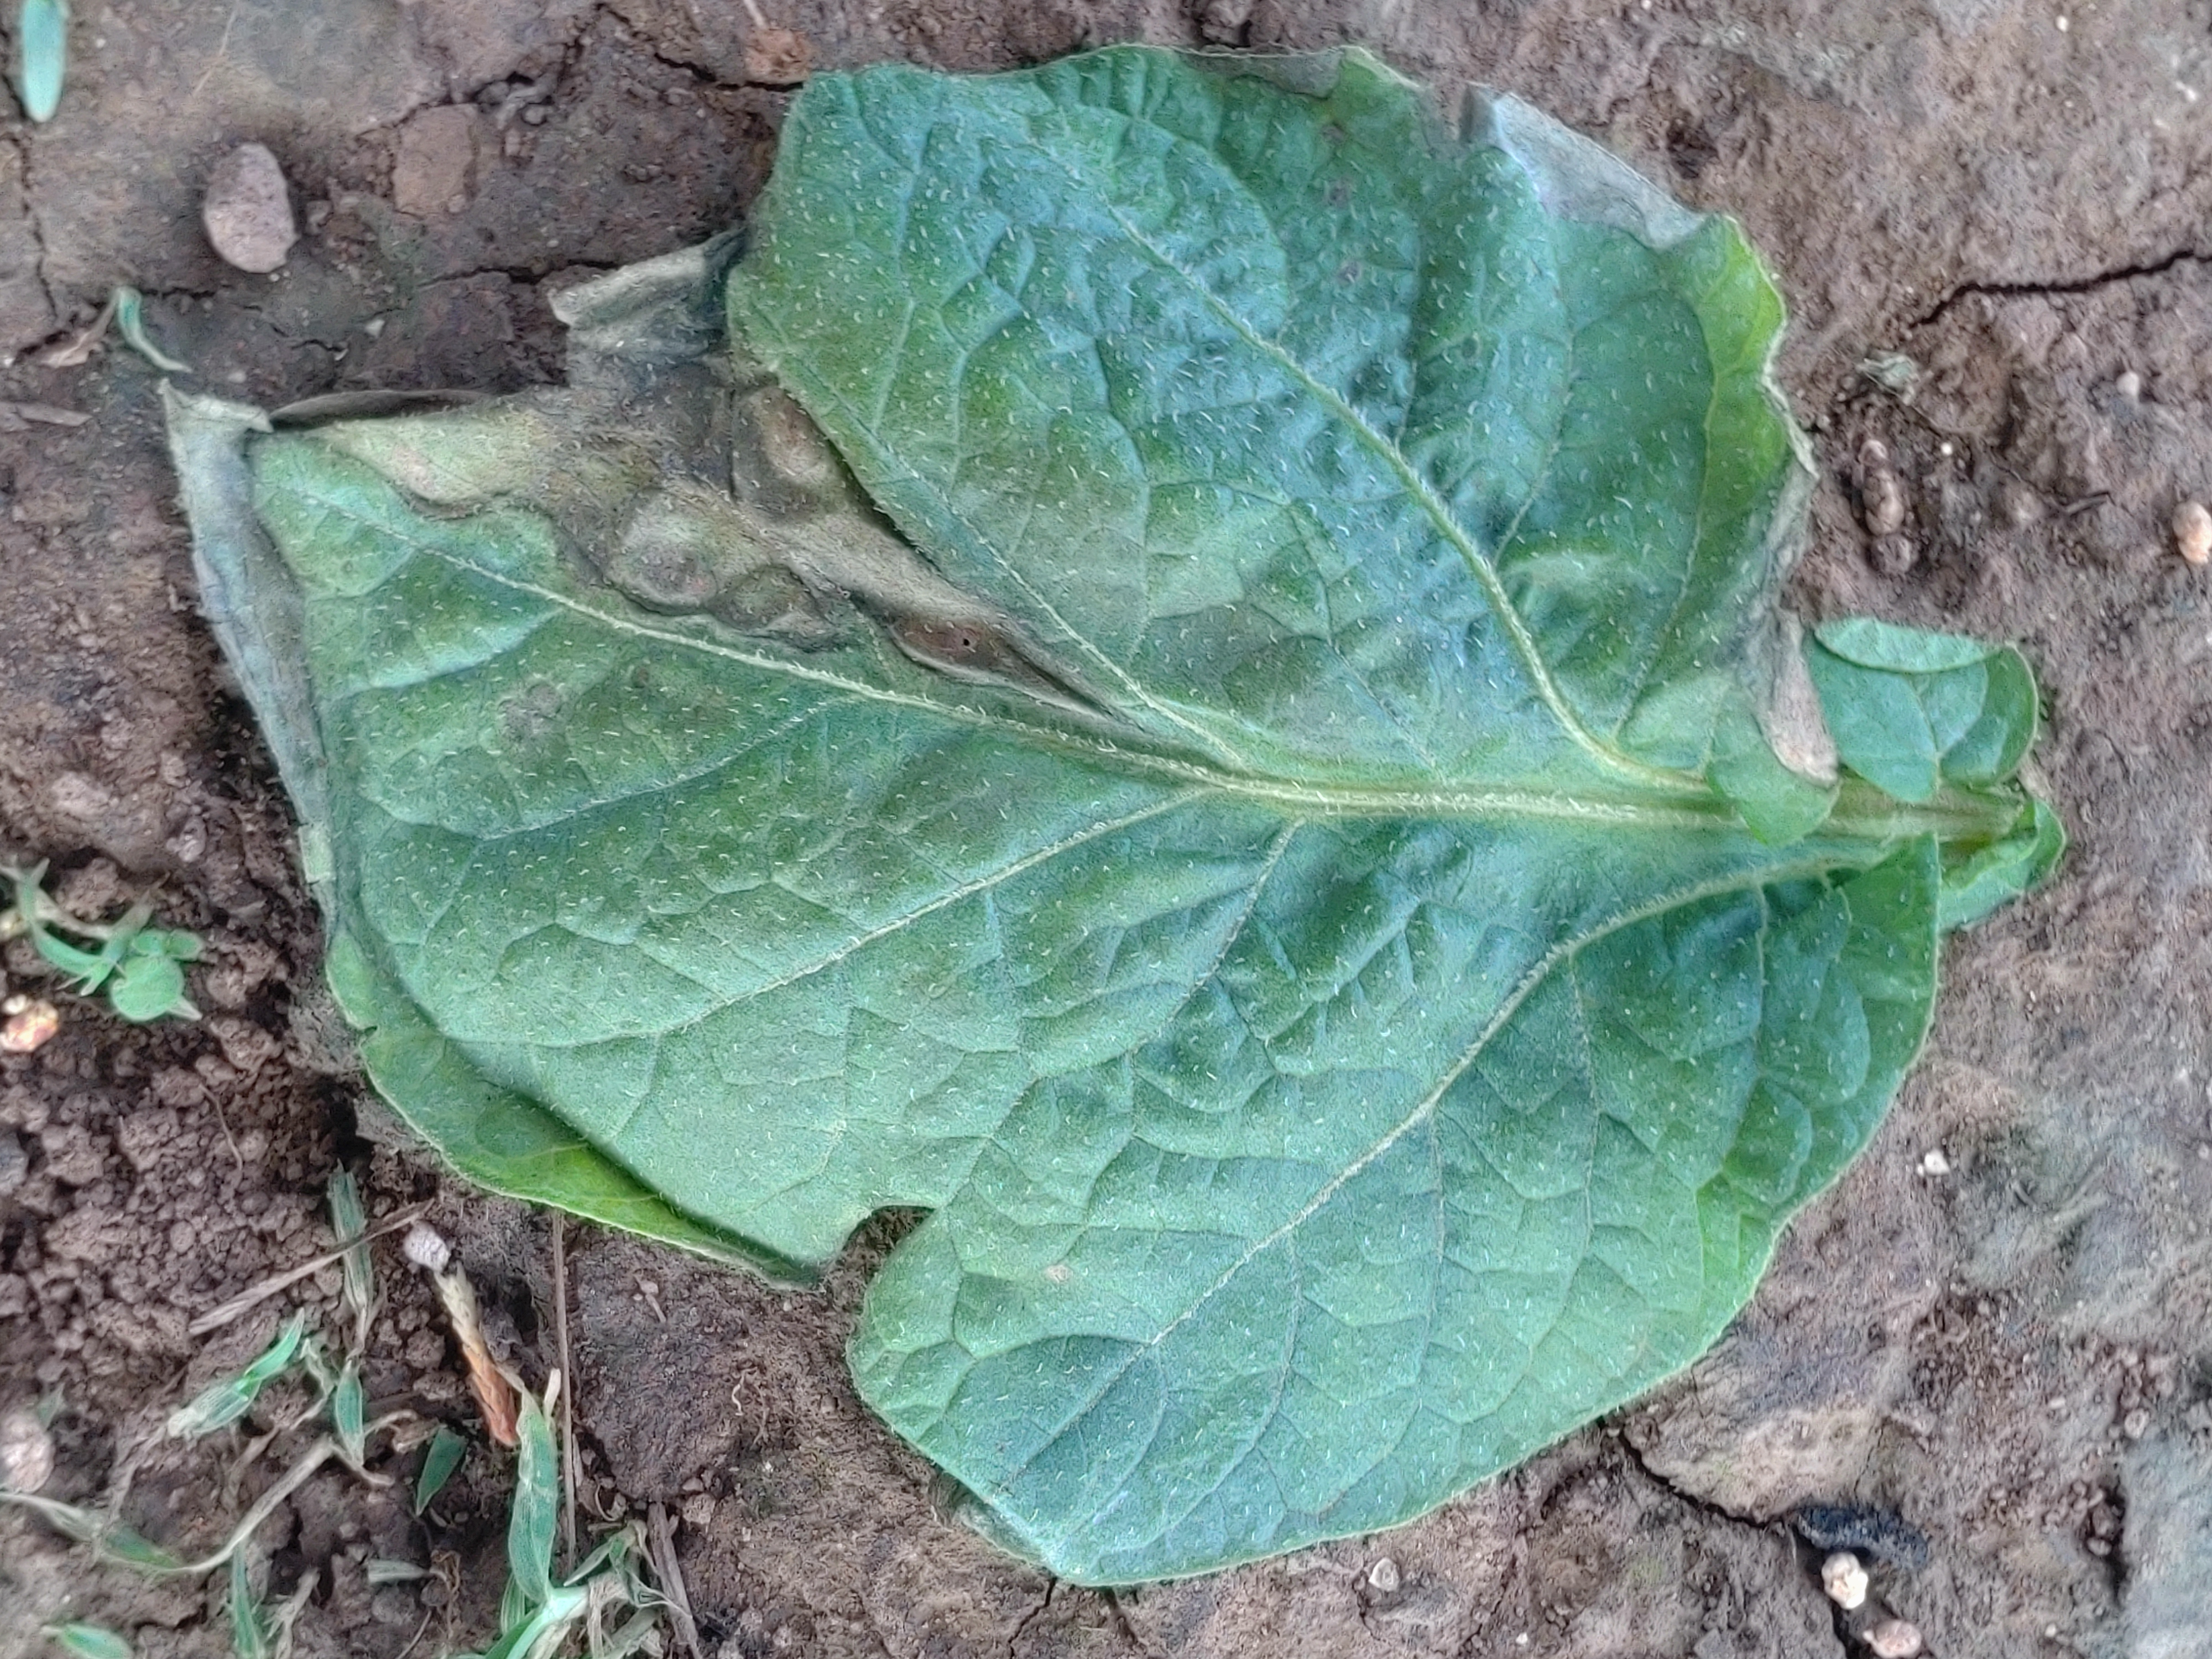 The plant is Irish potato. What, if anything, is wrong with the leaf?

early blight
